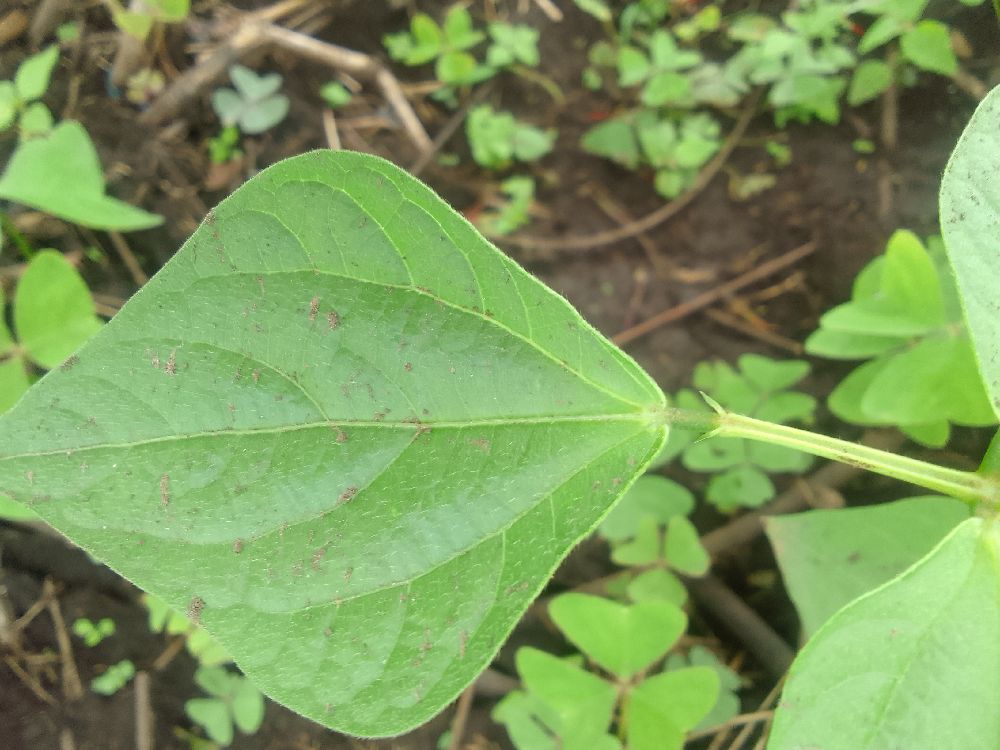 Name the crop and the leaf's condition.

common bean, healthy
